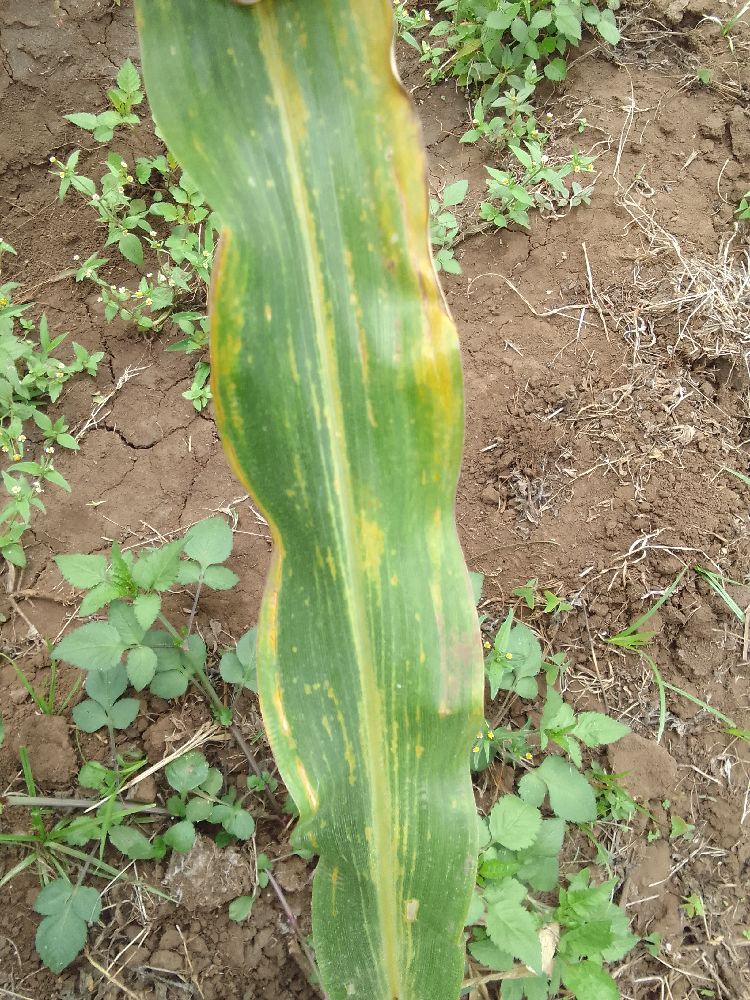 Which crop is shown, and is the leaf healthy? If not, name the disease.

maize, maize lethal necrosis
